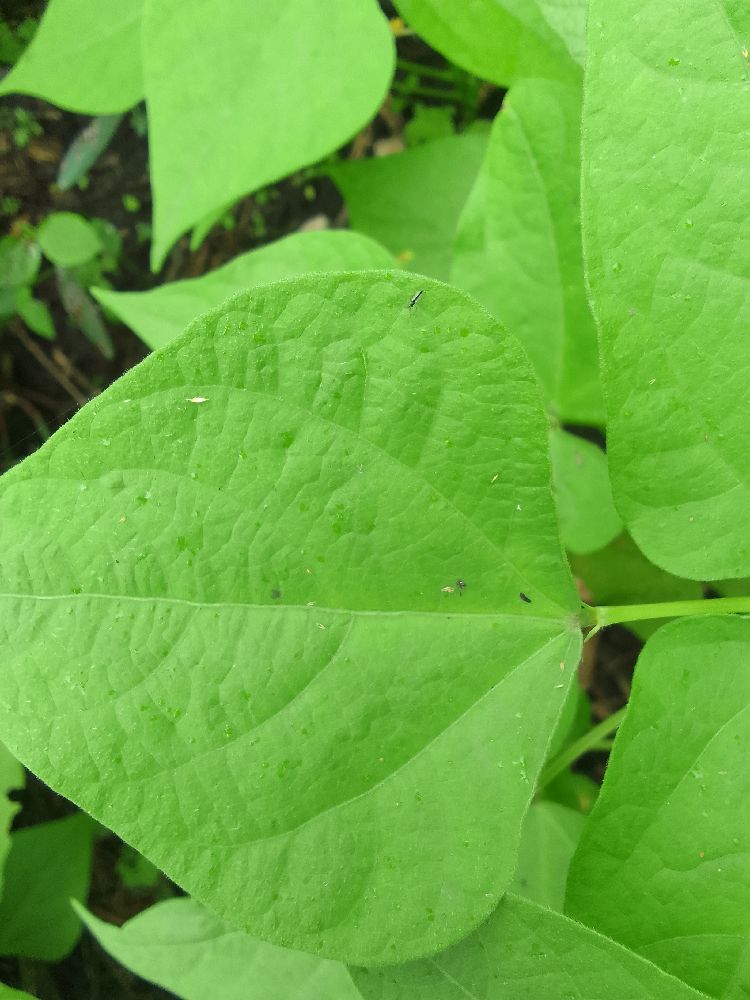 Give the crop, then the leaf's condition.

common bean, healthy
